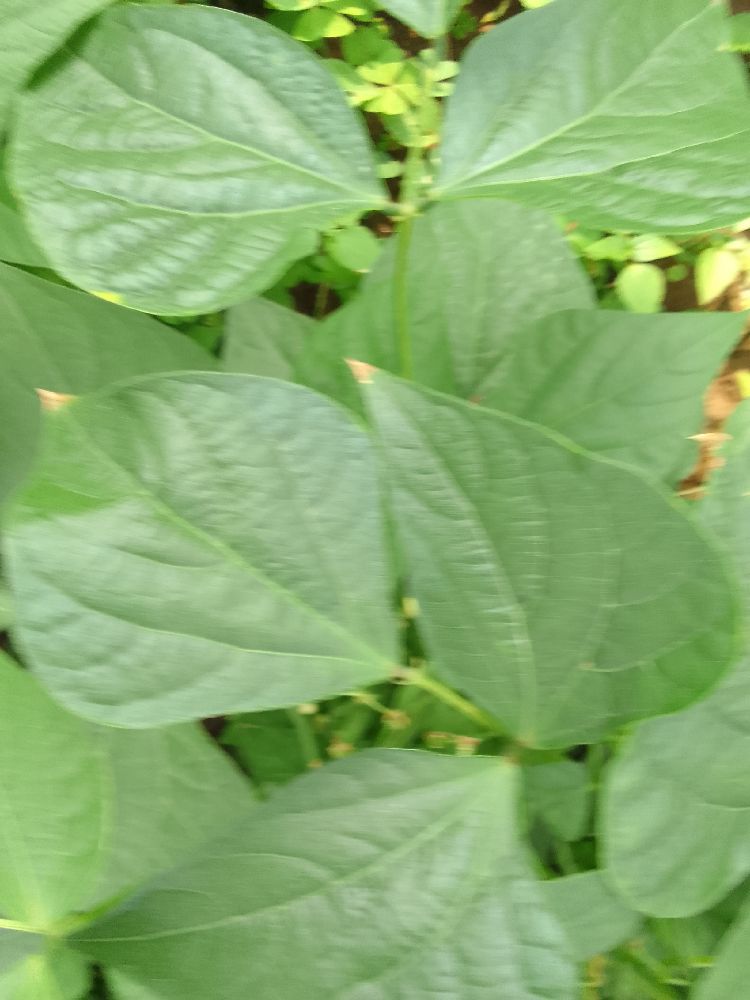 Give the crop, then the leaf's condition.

common bean, healthy
